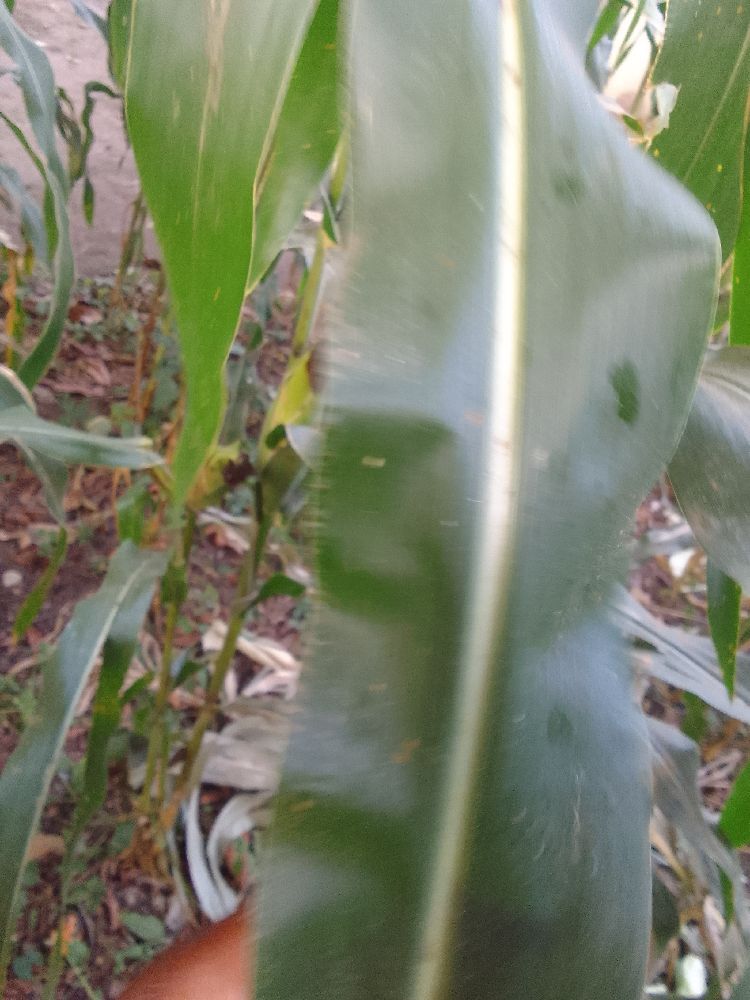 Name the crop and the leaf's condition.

maize, healthy
